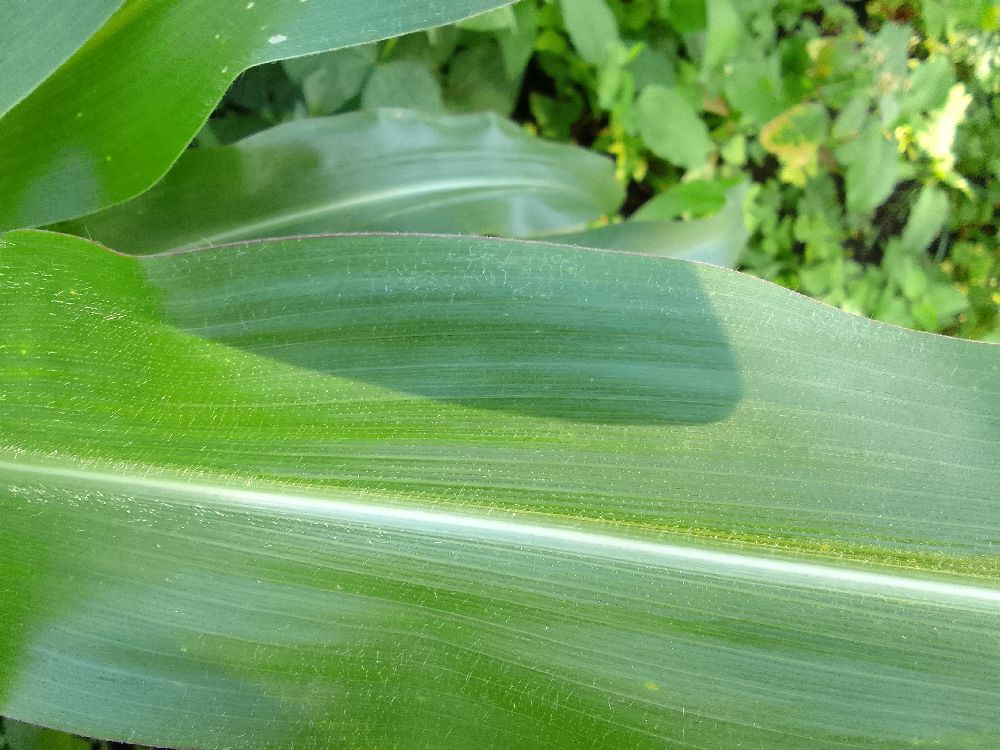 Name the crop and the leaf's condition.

maize, healthy
